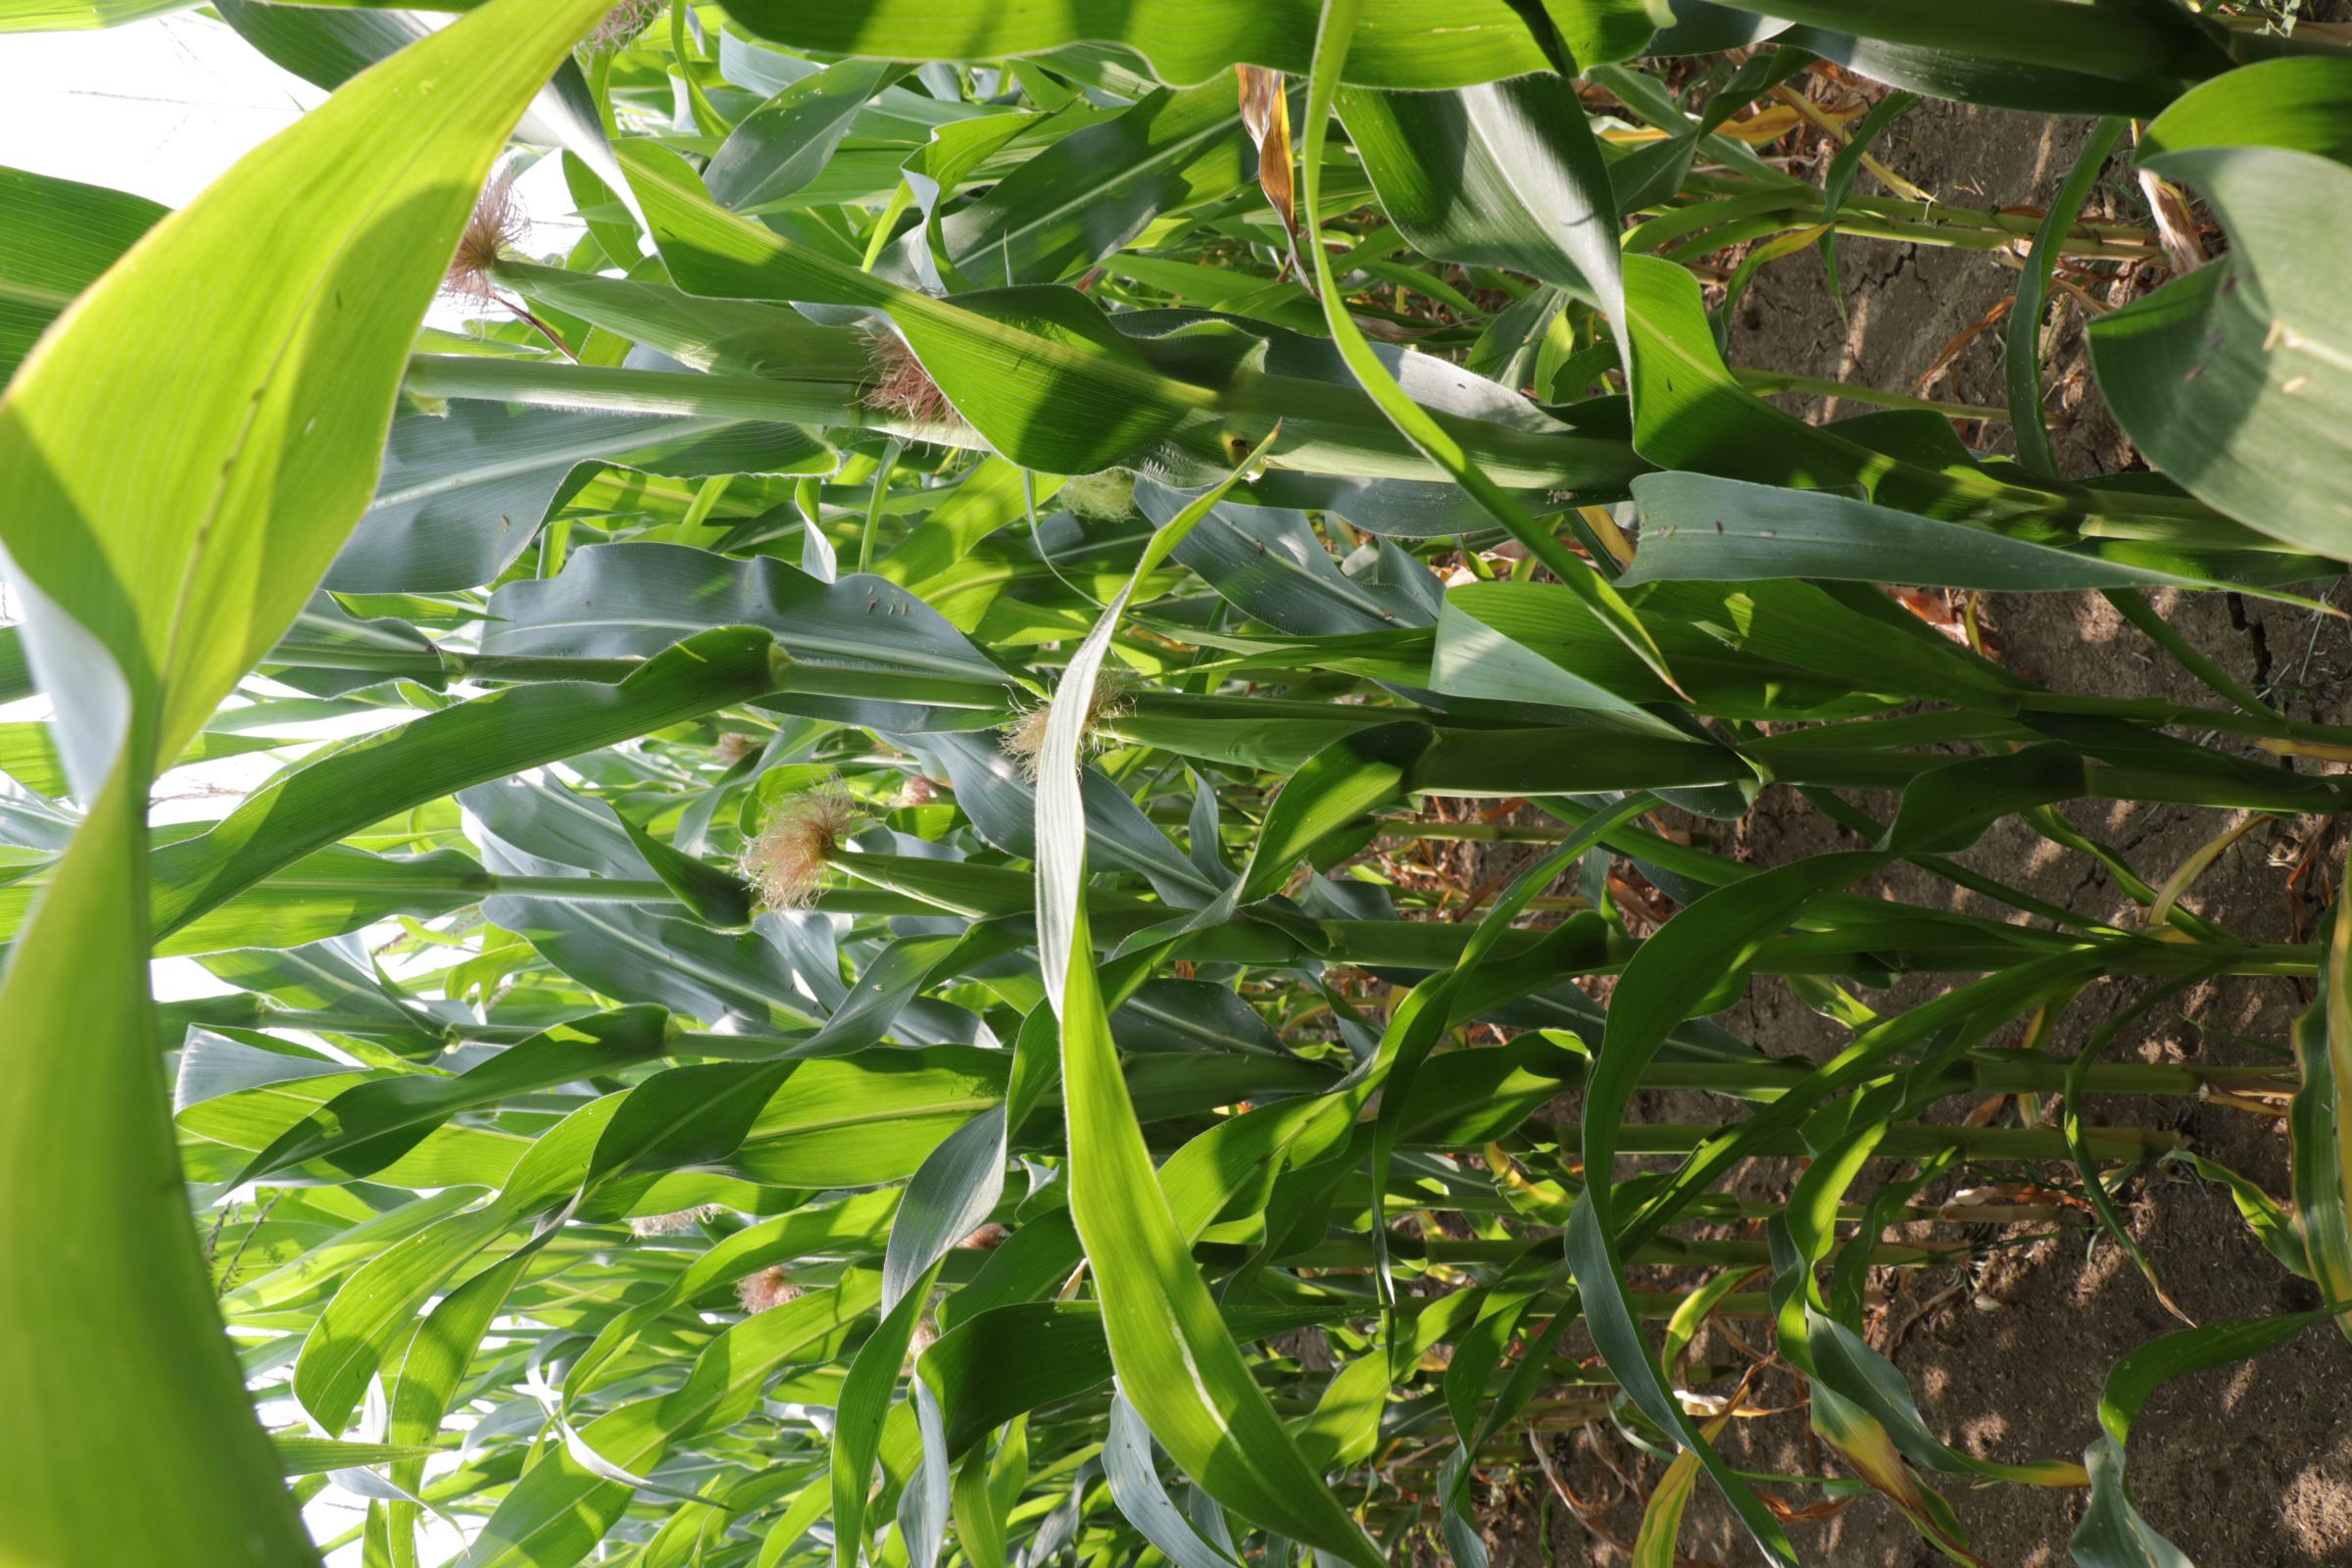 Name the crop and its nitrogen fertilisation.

maize, full nitrogen fertilisation
